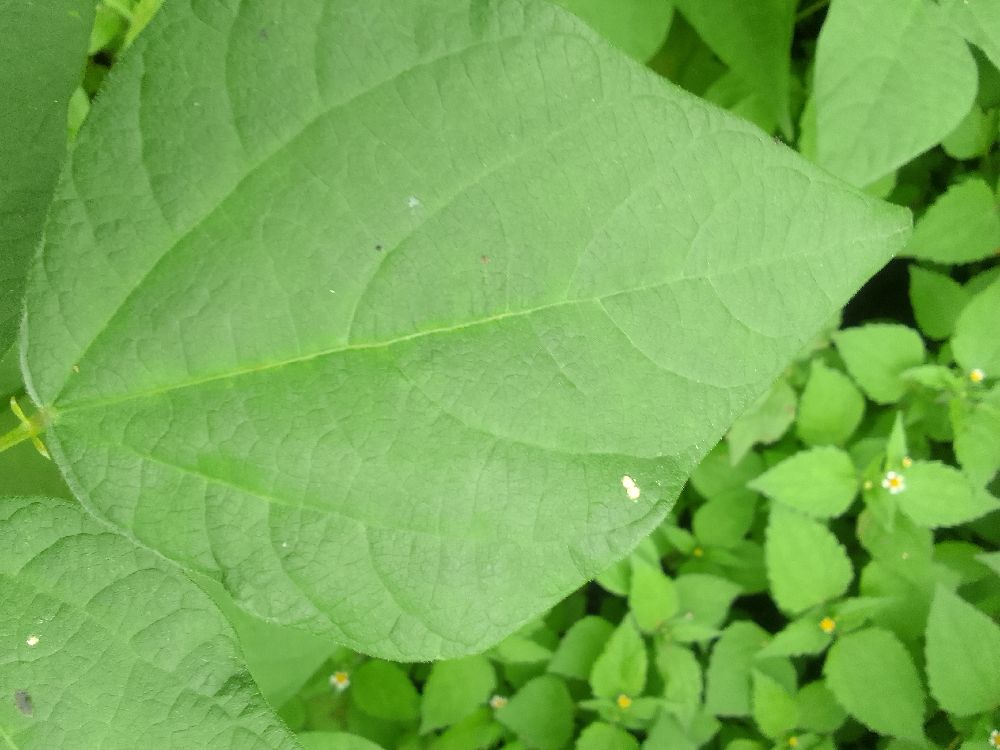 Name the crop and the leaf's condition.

common bean, healthy
